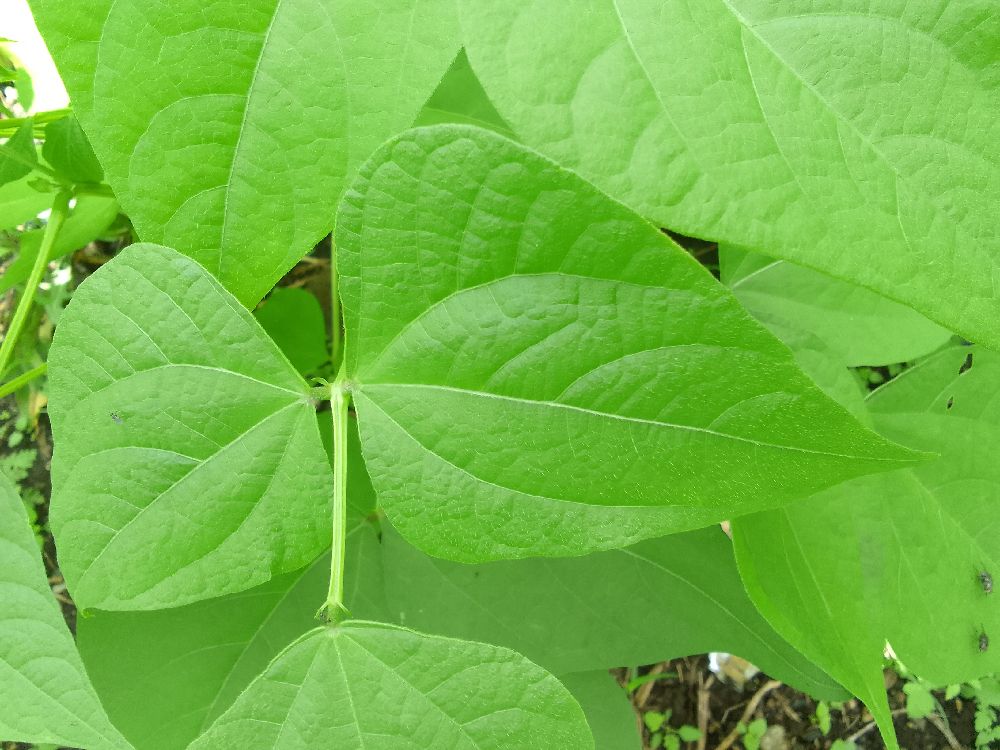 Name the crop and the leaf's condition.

common bean, healthy
